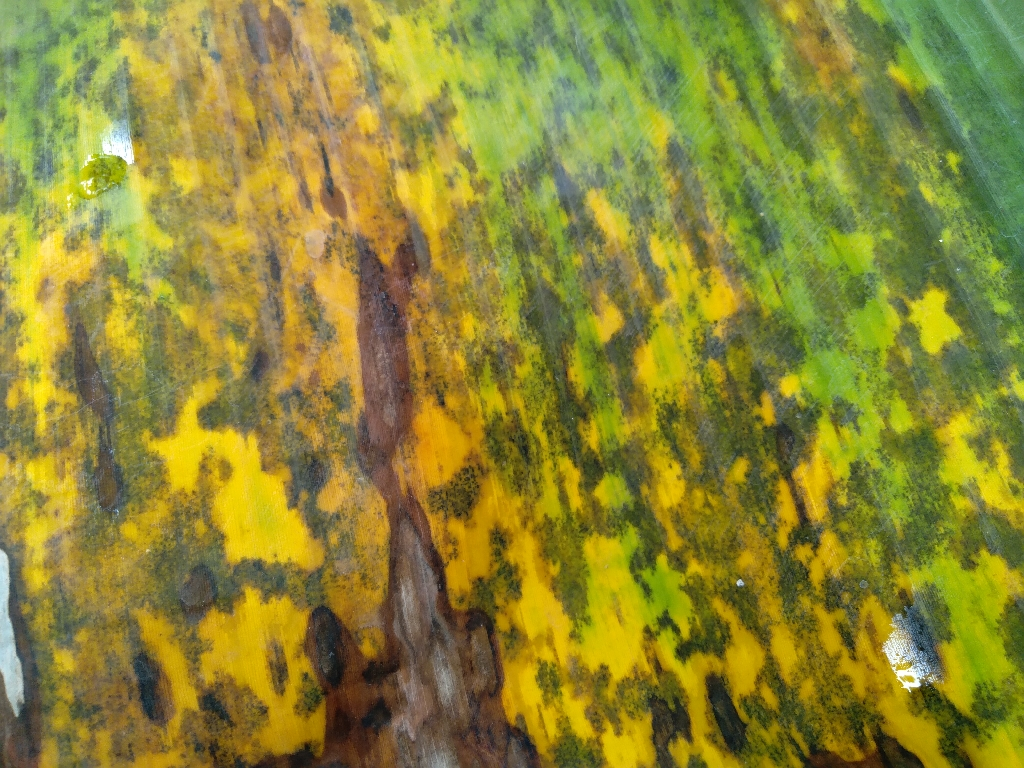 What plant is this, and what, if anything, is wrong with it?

banana, black sigatoka
